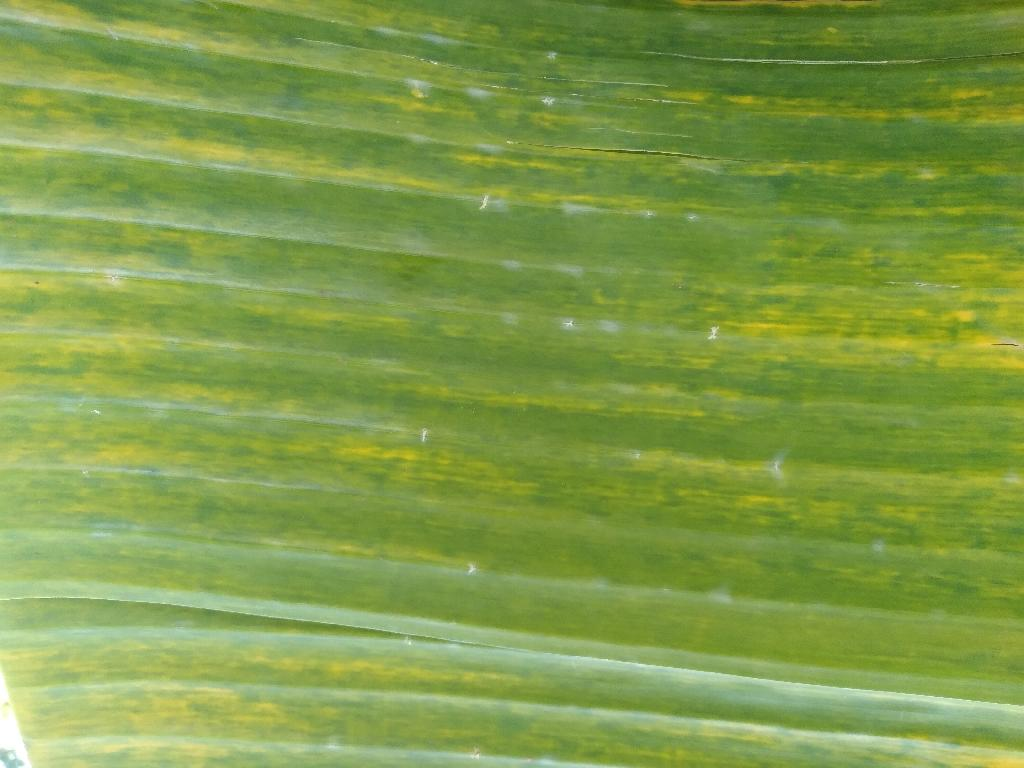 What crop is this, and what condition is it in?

banana, fusarium wilt race 1
